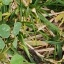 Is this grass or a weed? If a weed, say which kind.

unstructured weed
